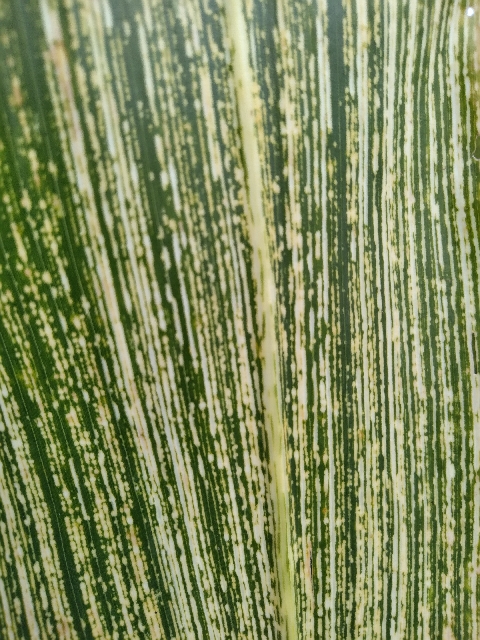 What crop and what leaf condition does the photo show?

maize, maize streak virus
